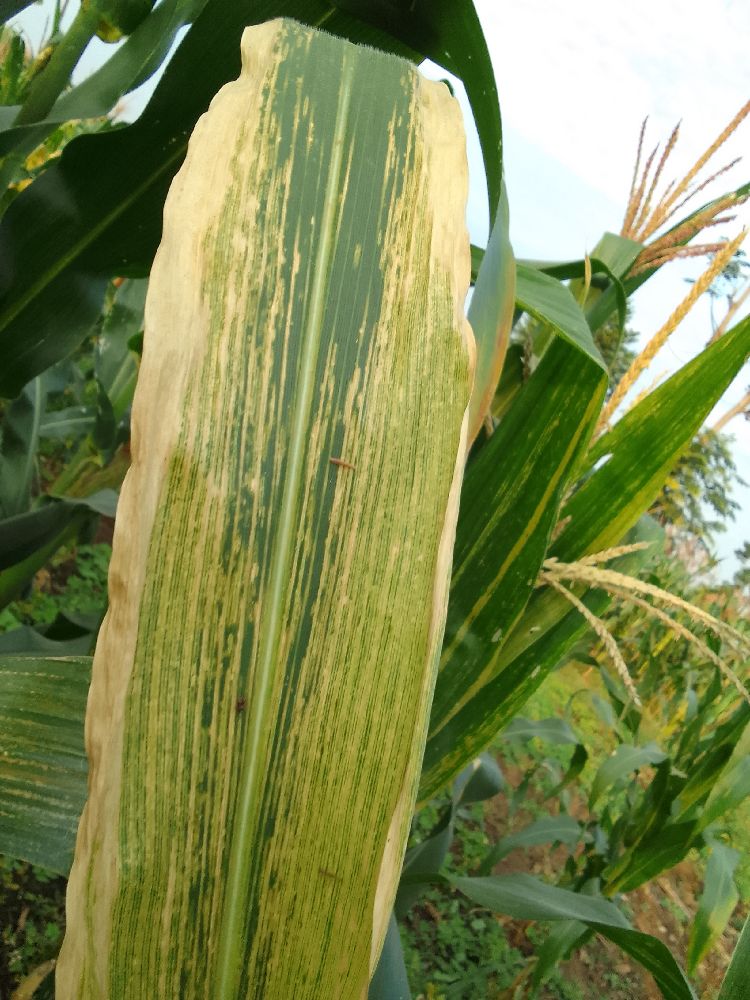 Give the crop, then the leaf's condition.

maize, maize lethal necrosis
